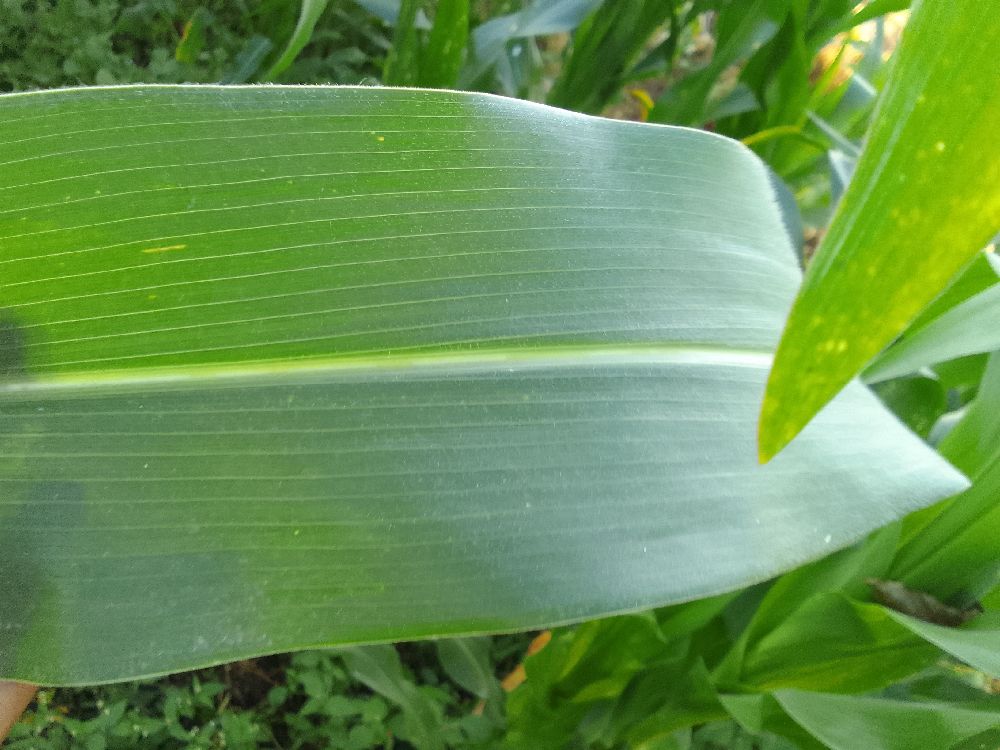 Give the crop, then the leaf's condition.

maize, healthy
